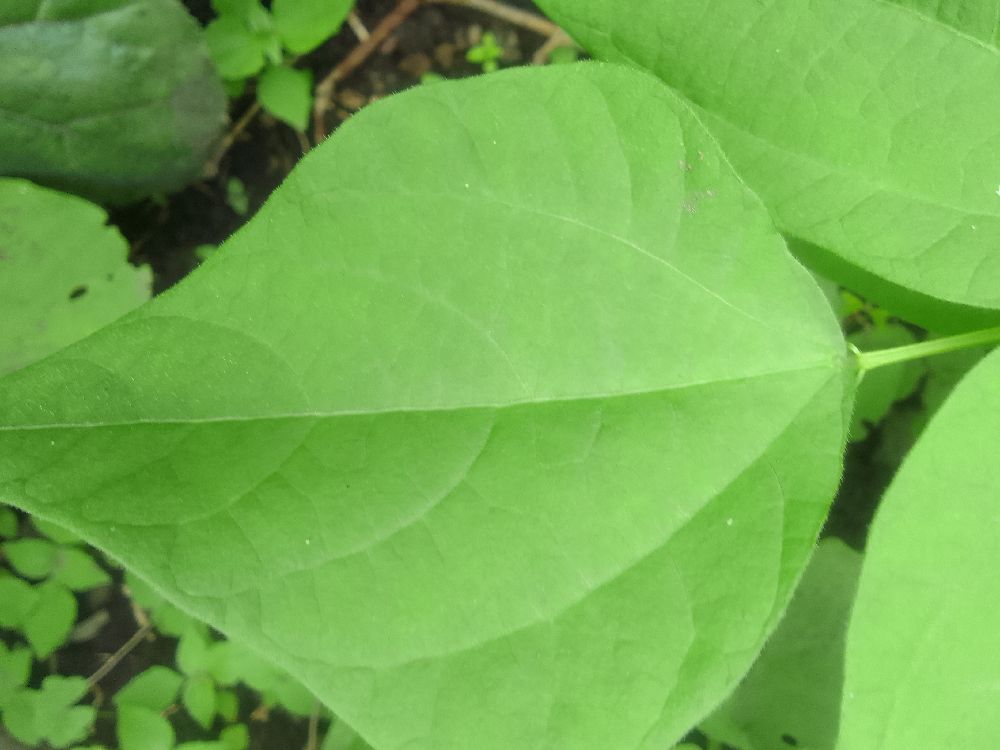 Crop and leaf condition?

common bean, healthy
